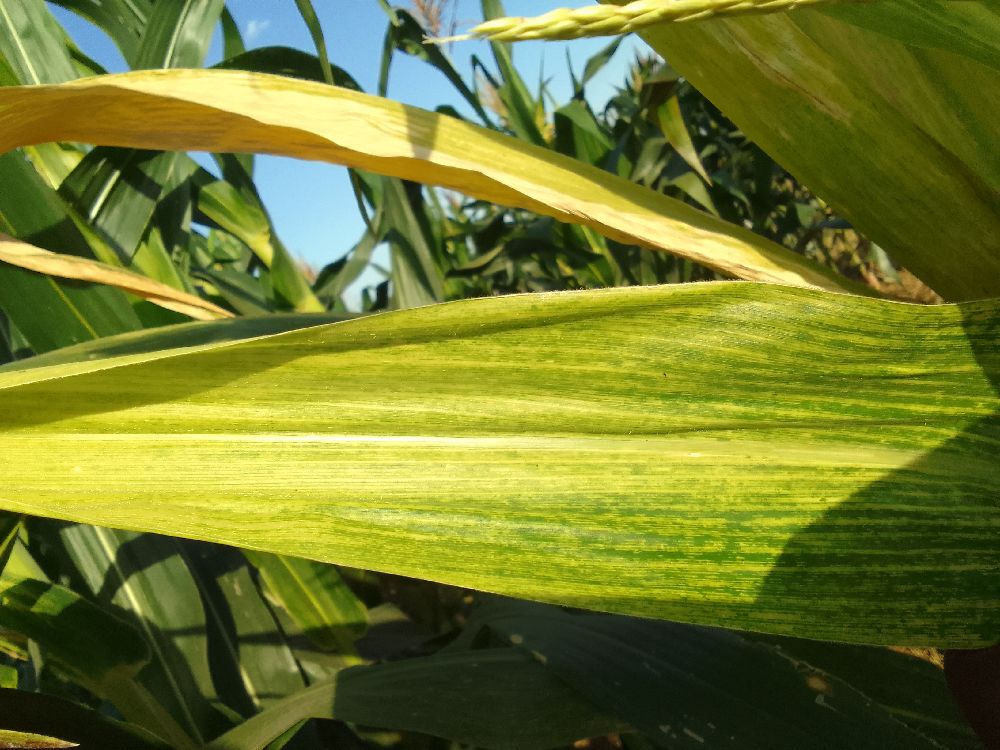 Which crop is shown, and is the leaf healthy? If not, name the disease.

maize, maize lethal necrosis
